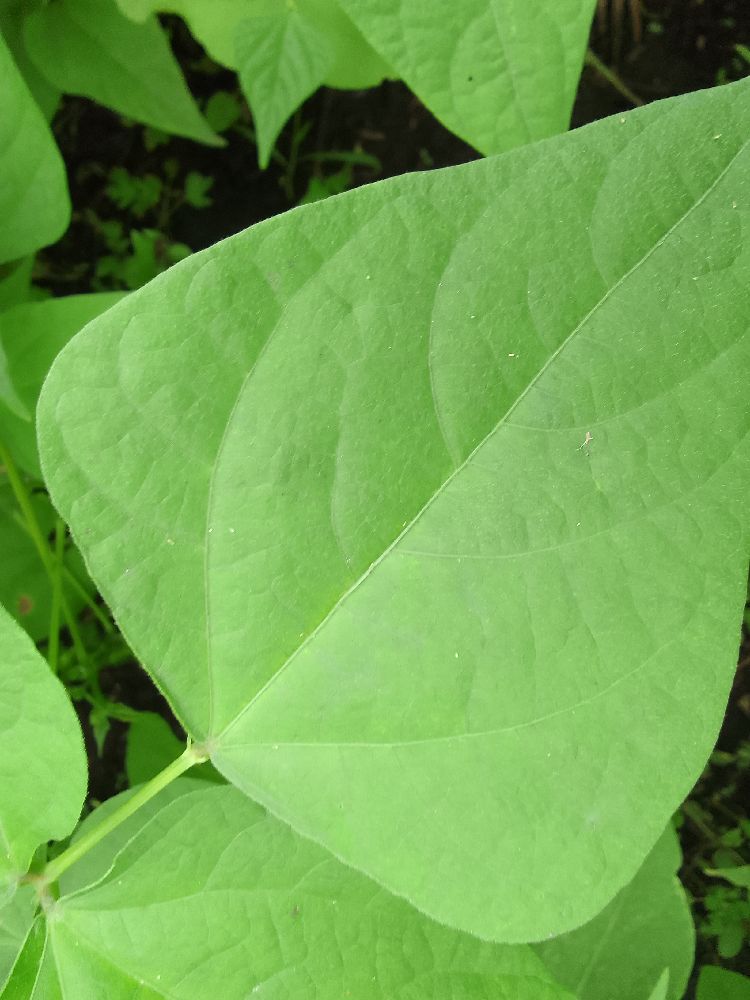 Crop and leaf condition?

common bean, healthy
